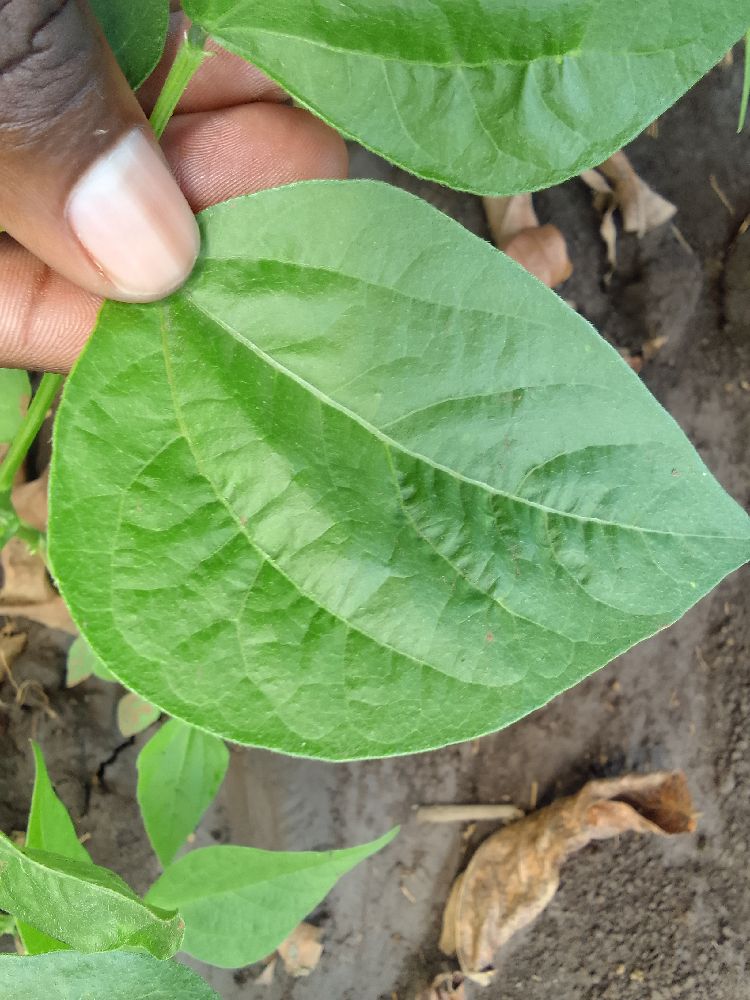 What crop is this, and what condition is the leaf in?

common bean, healthy
